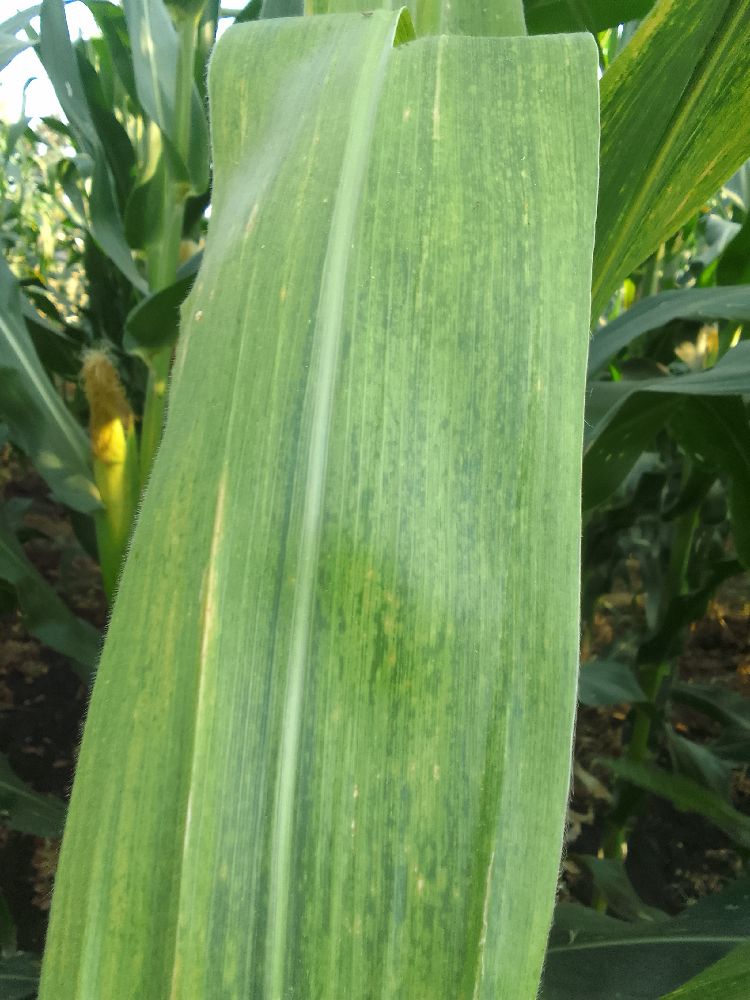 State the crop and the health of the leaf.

maize, maize lethal necrosis
